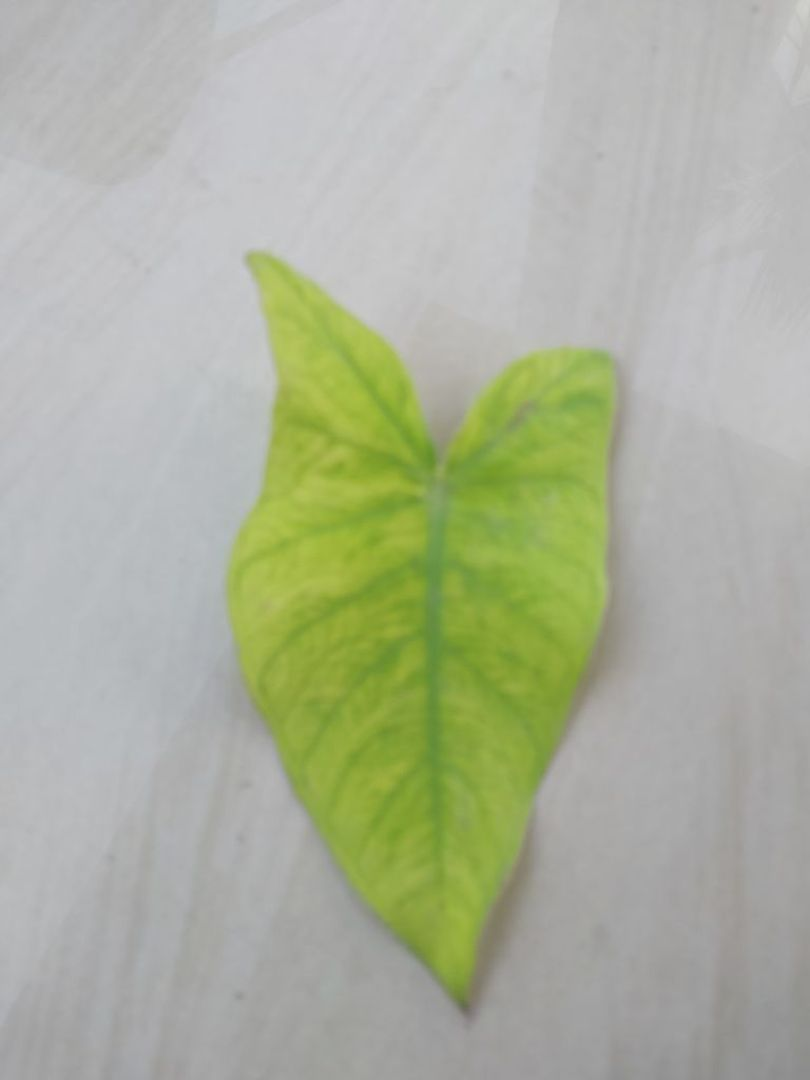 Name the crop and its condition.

taro, mosaic
